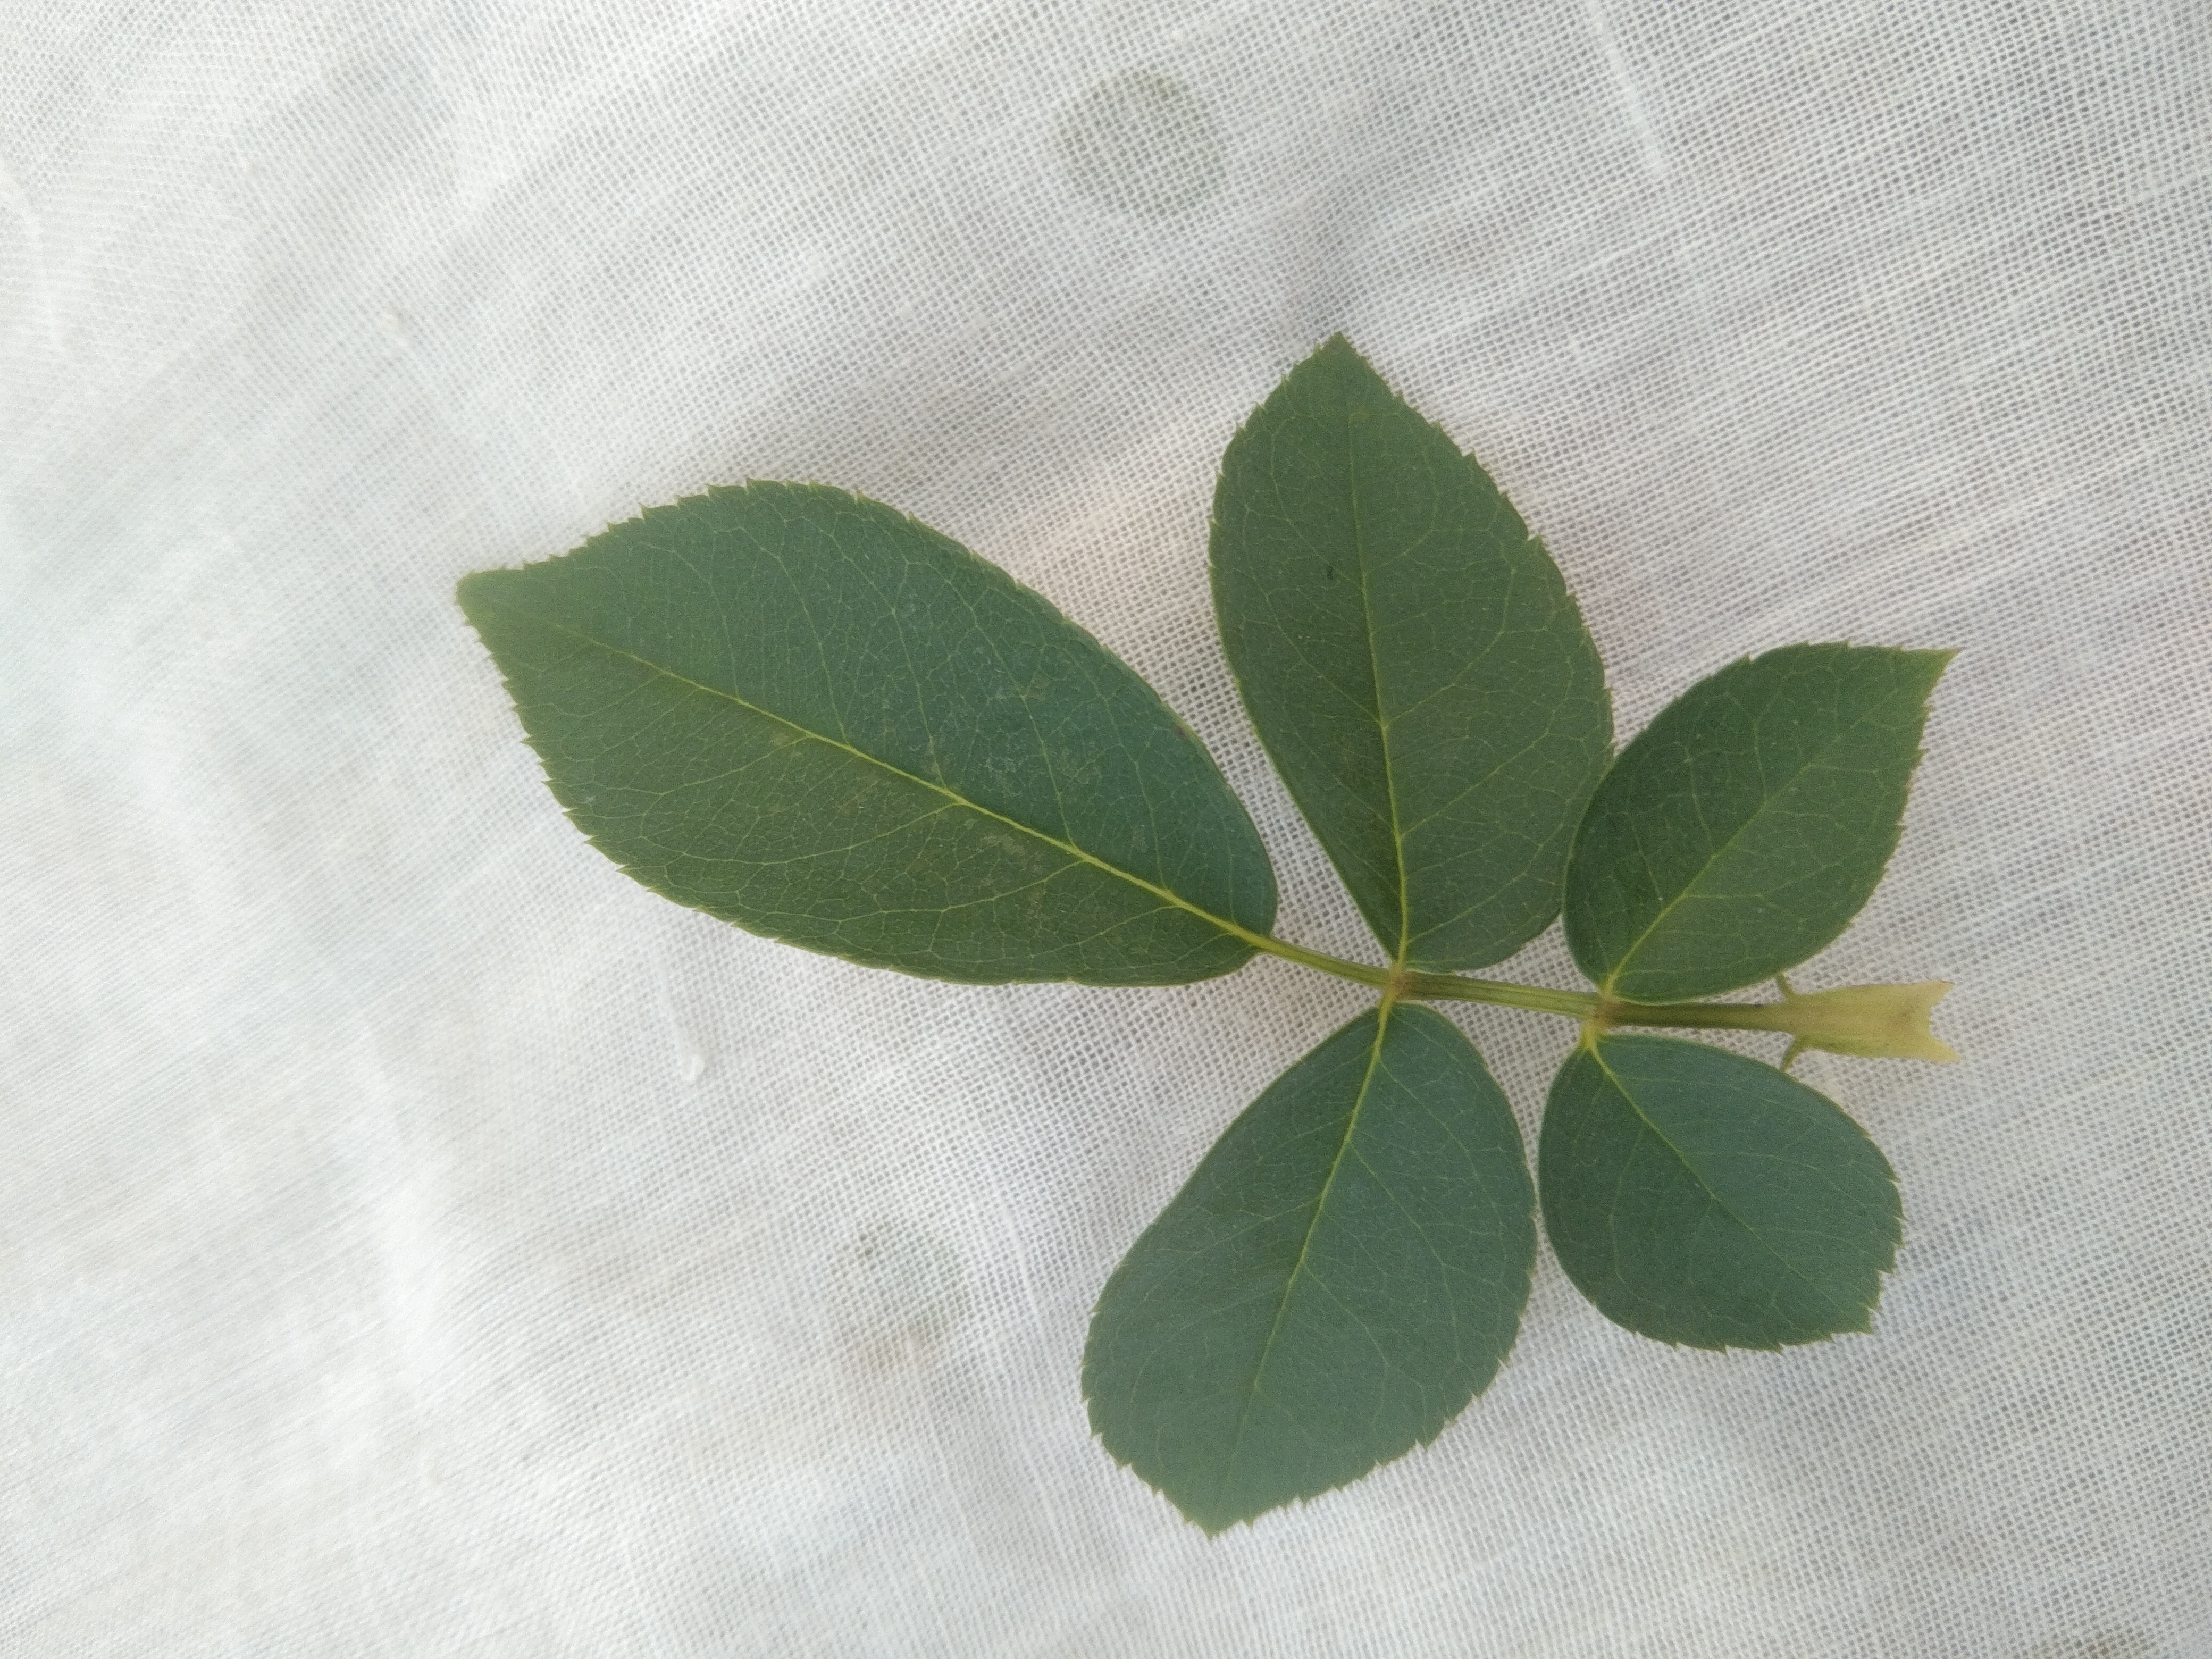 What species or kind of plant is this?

rose
